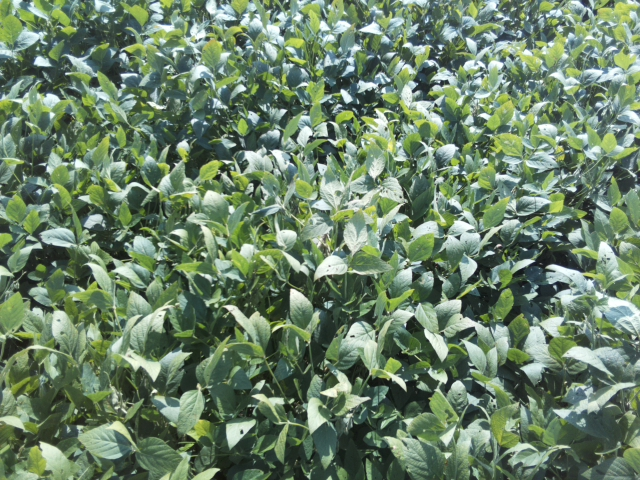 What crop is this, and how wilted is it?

soybean, leaflets folding inward at secondary pulvinus with no turgor loss in leaflets or petioles
